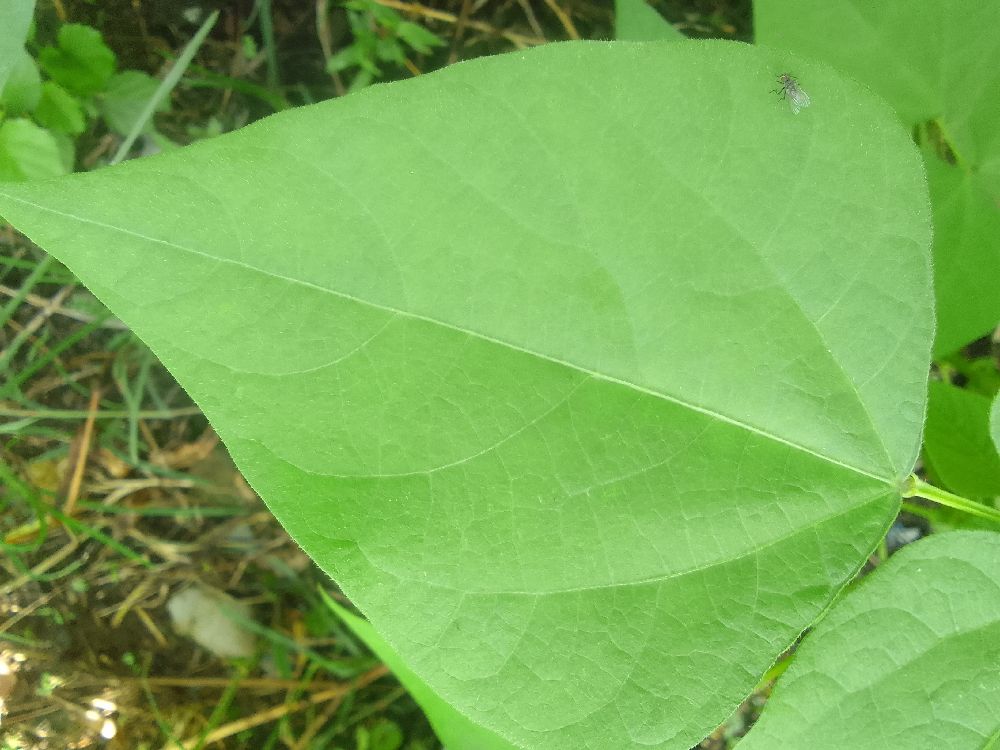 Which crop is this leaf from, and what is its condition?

common bean, healthy
